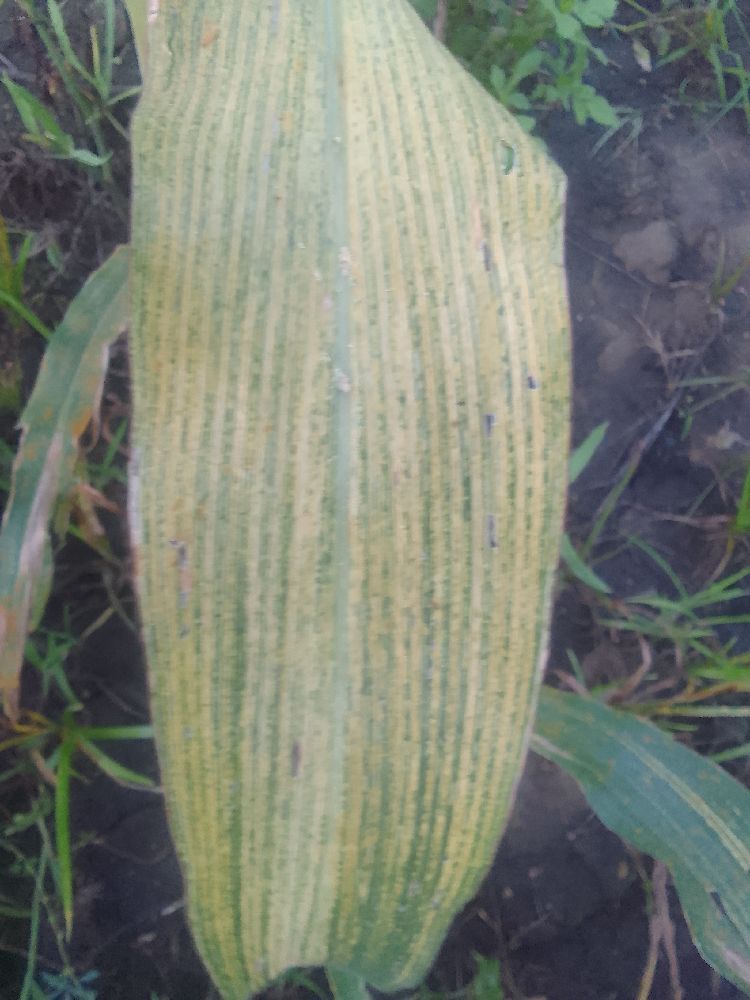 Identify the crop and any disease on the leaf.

maize, maize streak virus
